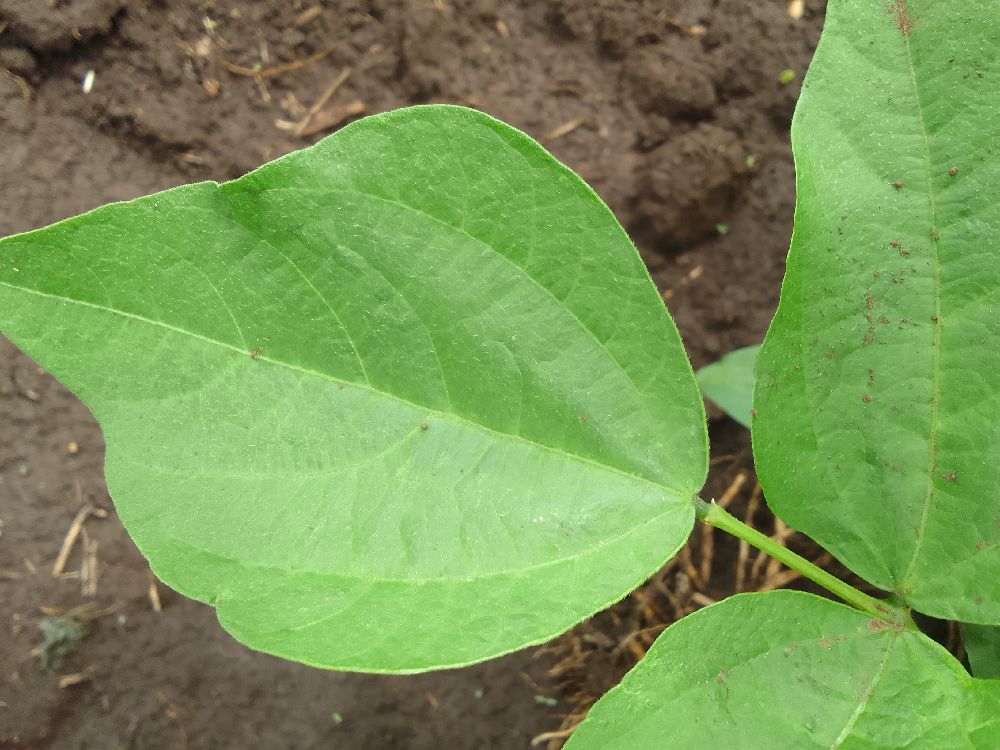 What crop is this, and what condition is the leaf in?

common bean, healthy
